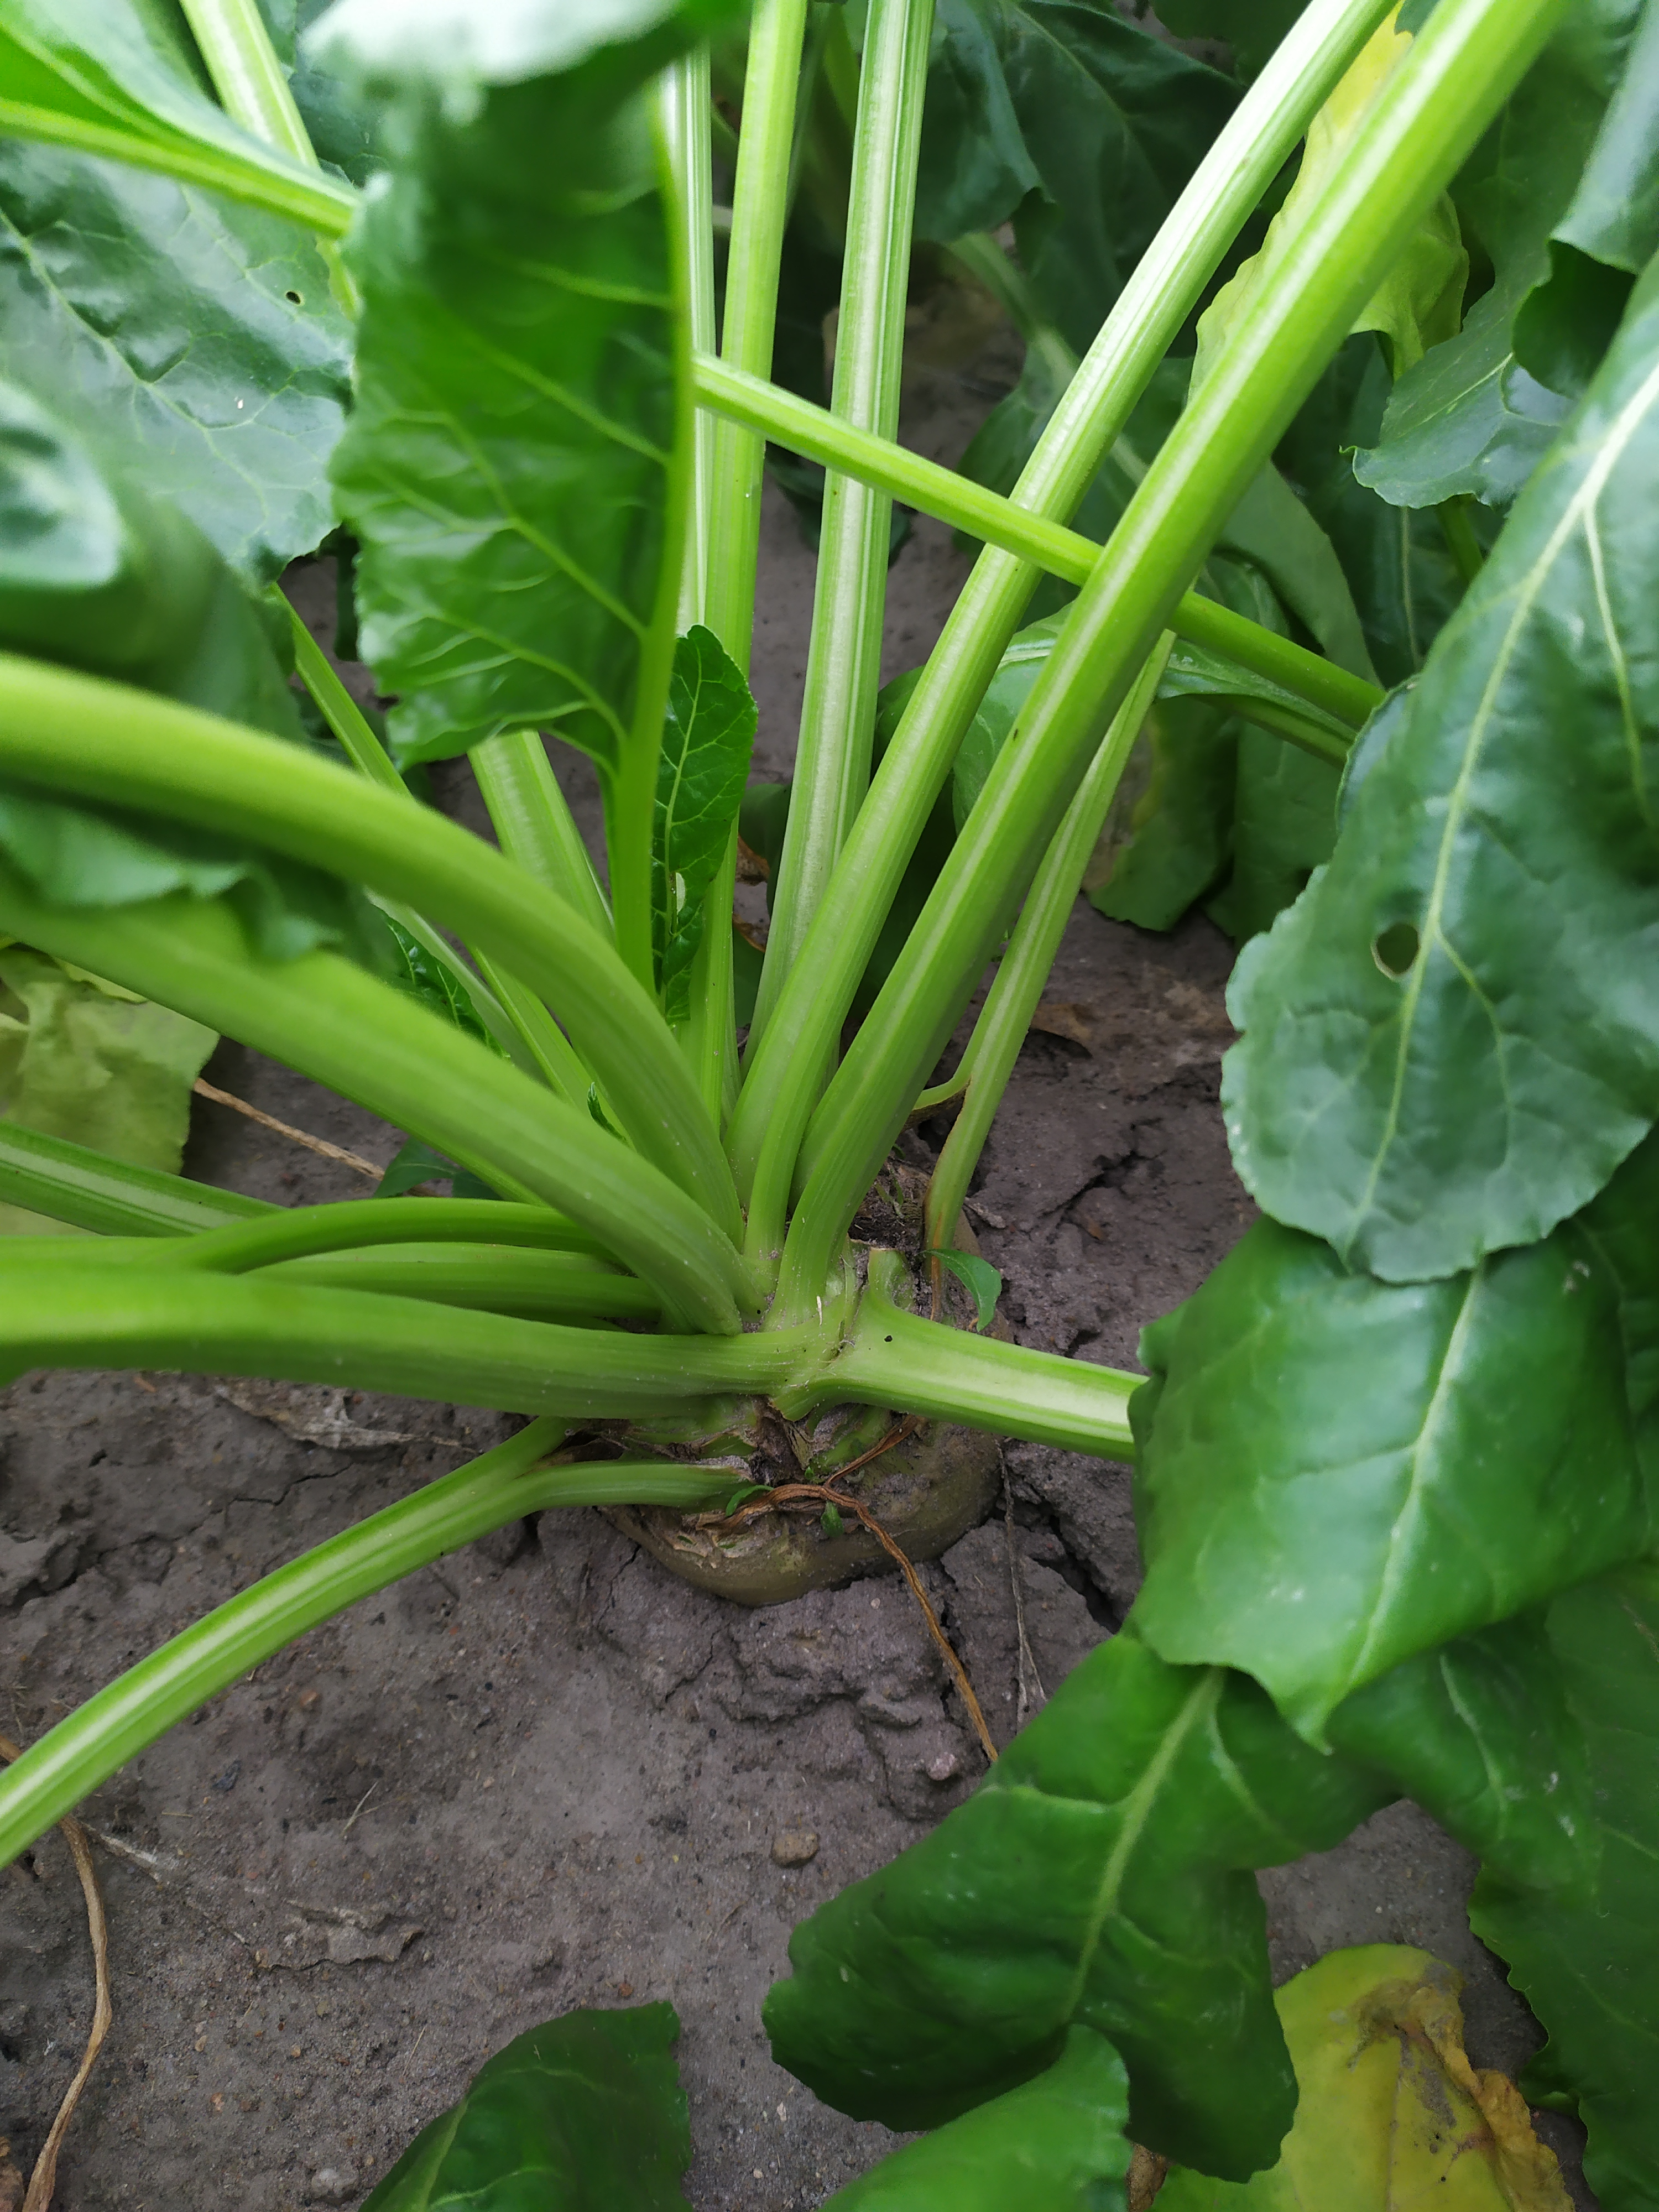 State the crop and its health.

beet, unaffected
